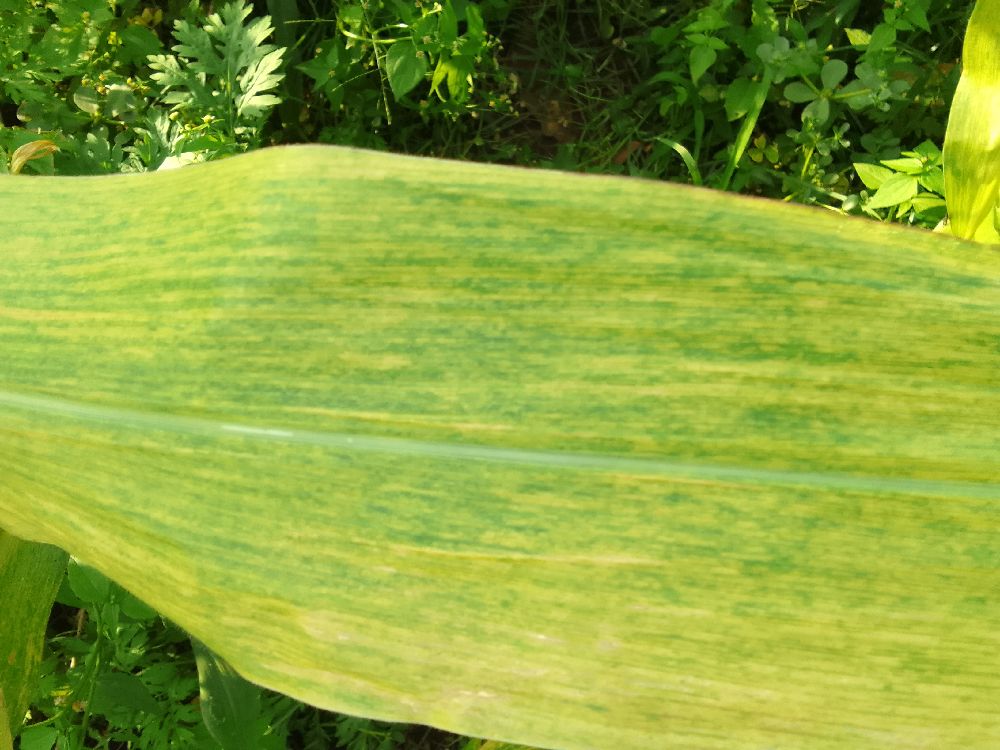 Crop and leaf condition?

maize, maize lethal necrosis
